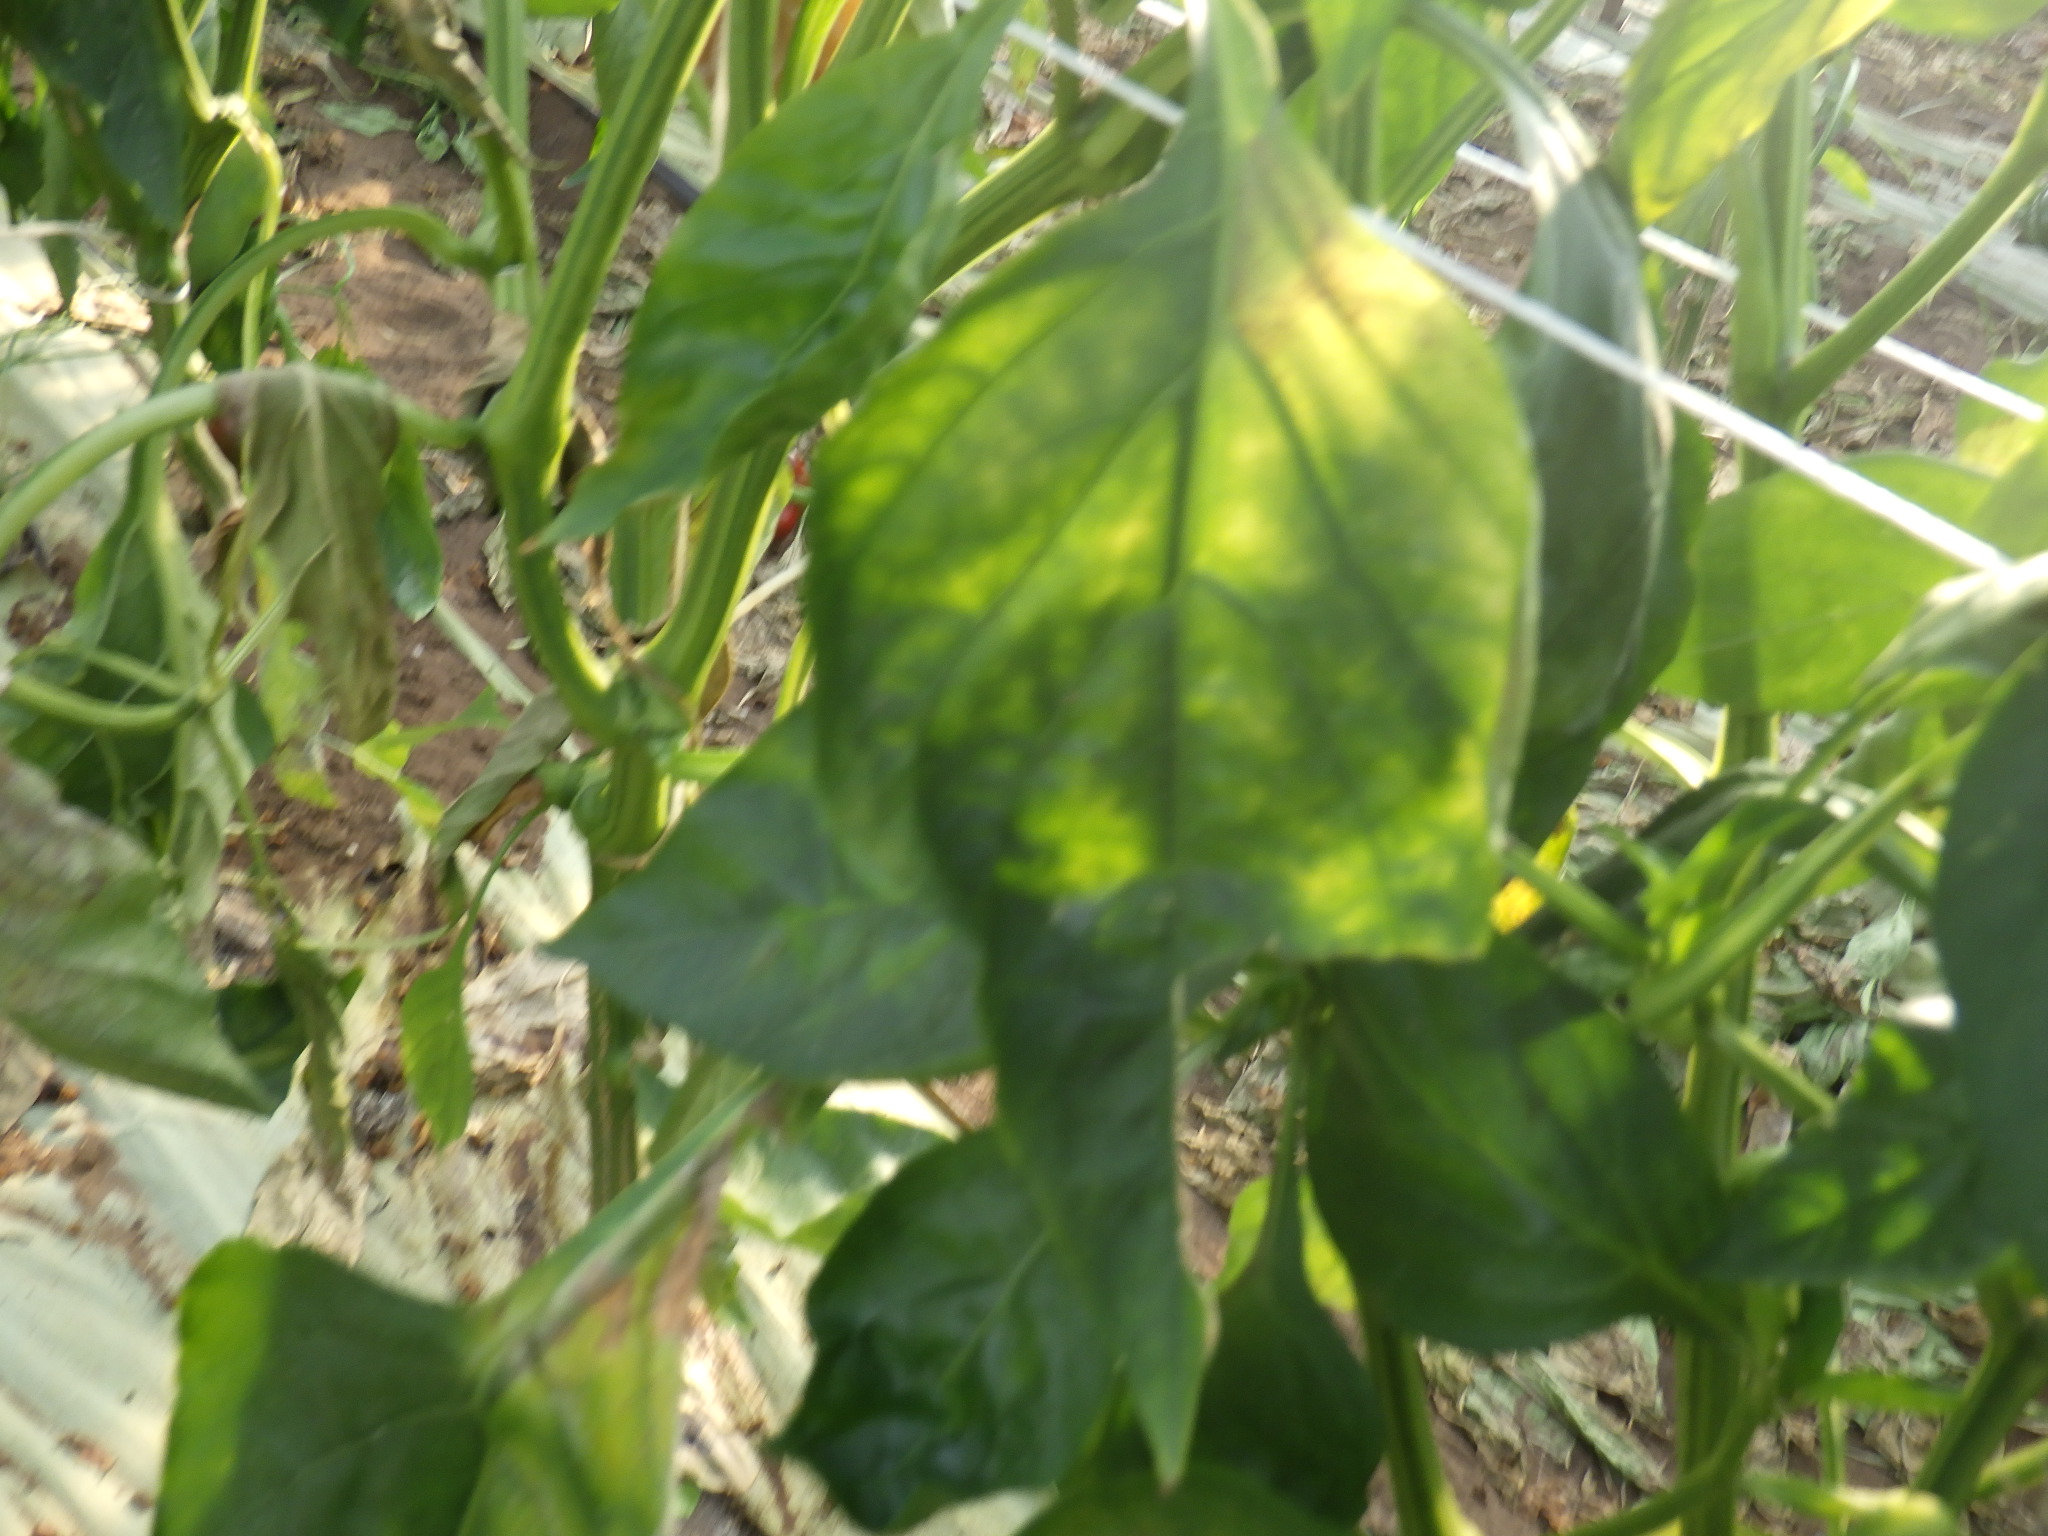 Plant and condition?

bell pepper, chlorosis
